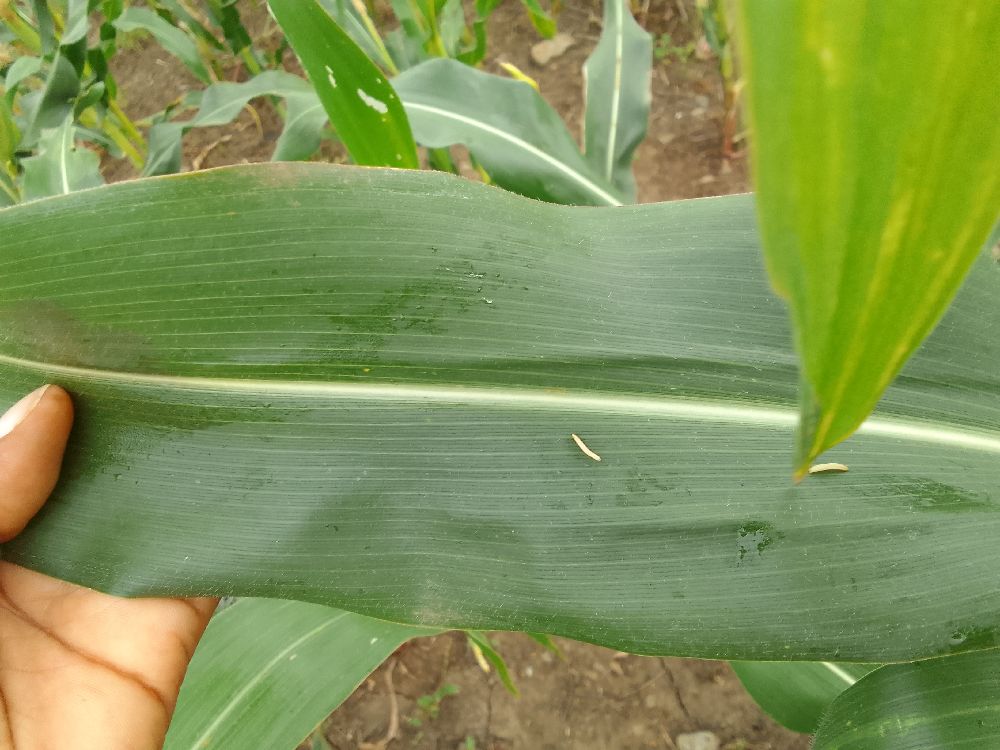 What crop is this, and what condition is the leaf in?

maize, healthy
